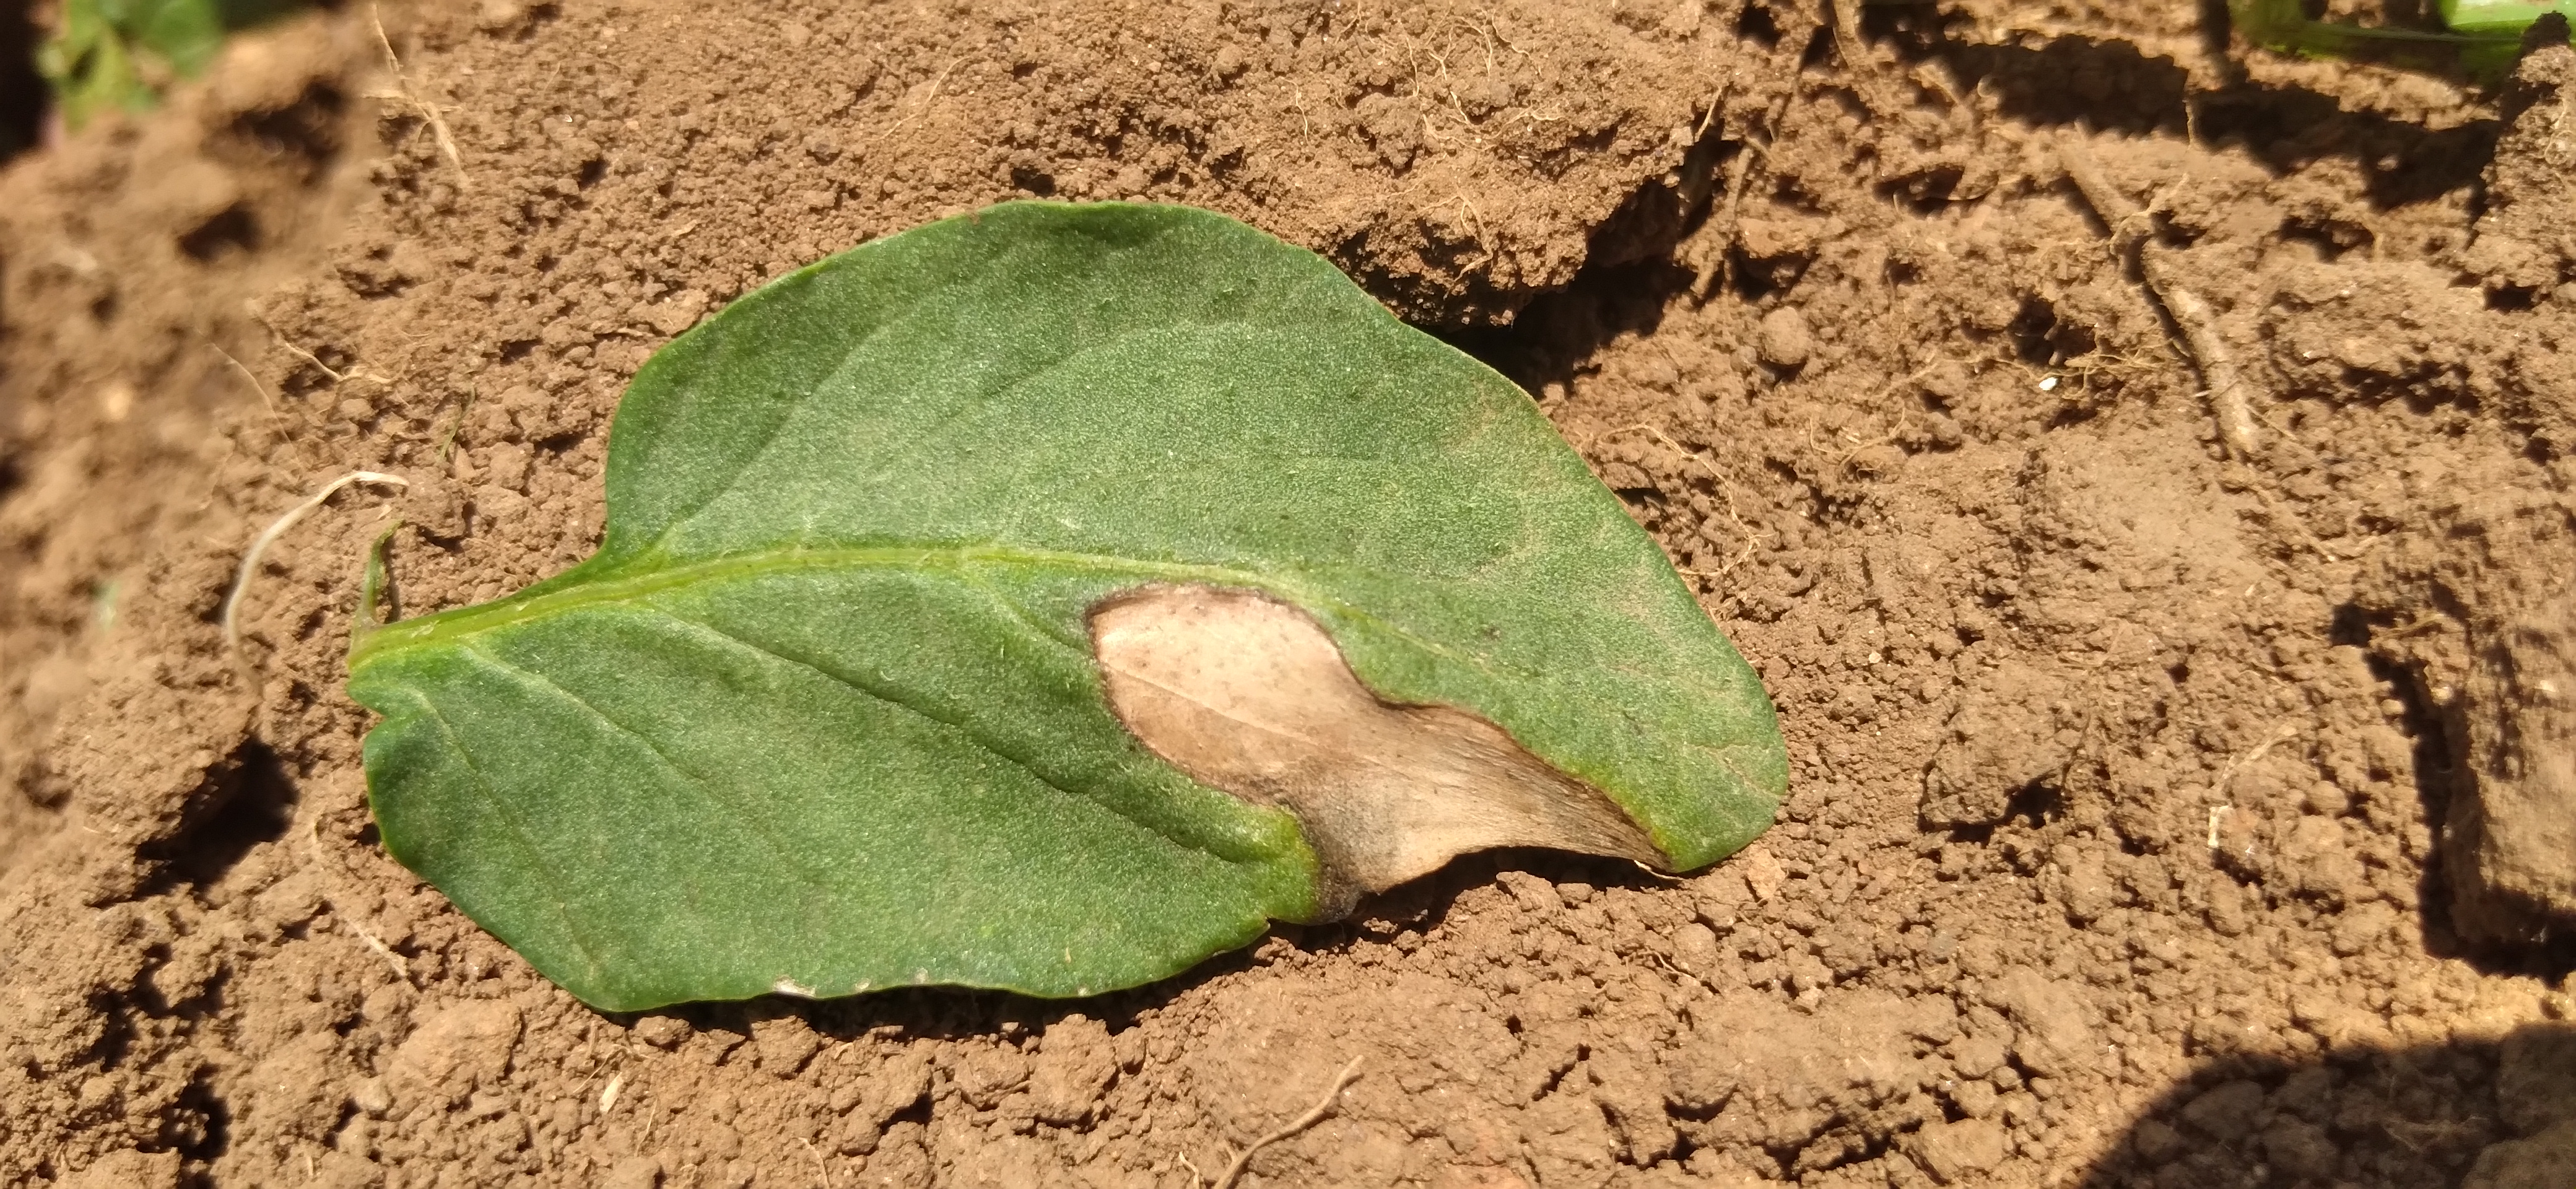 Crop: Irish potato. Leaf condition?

early blight
